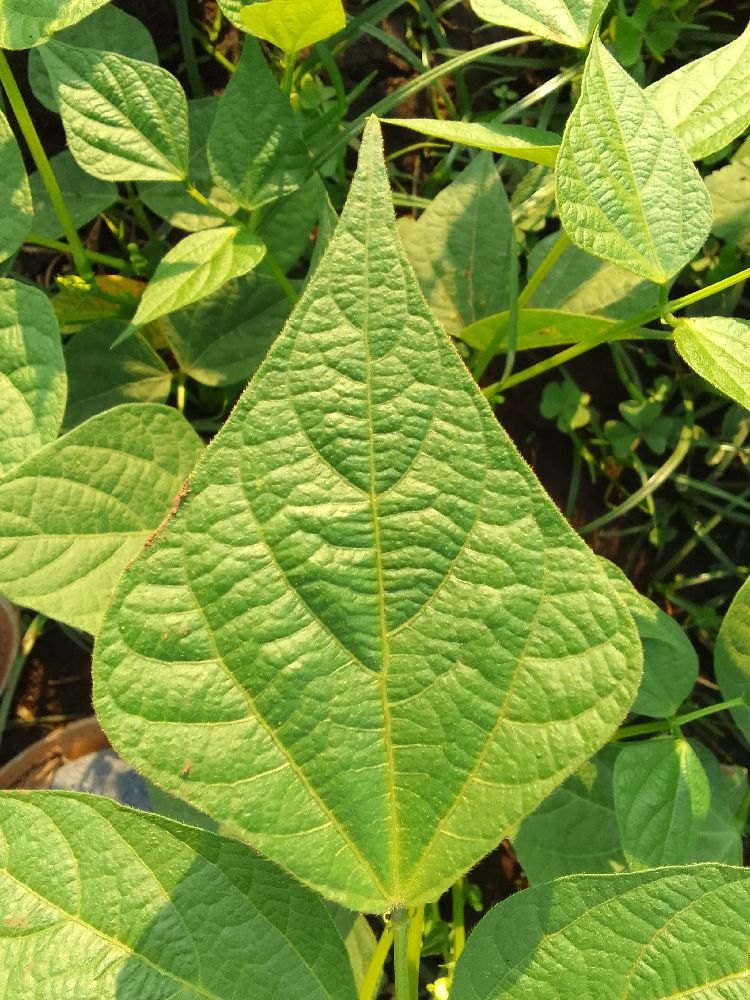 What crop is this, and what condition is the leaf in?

common bean, healthy
